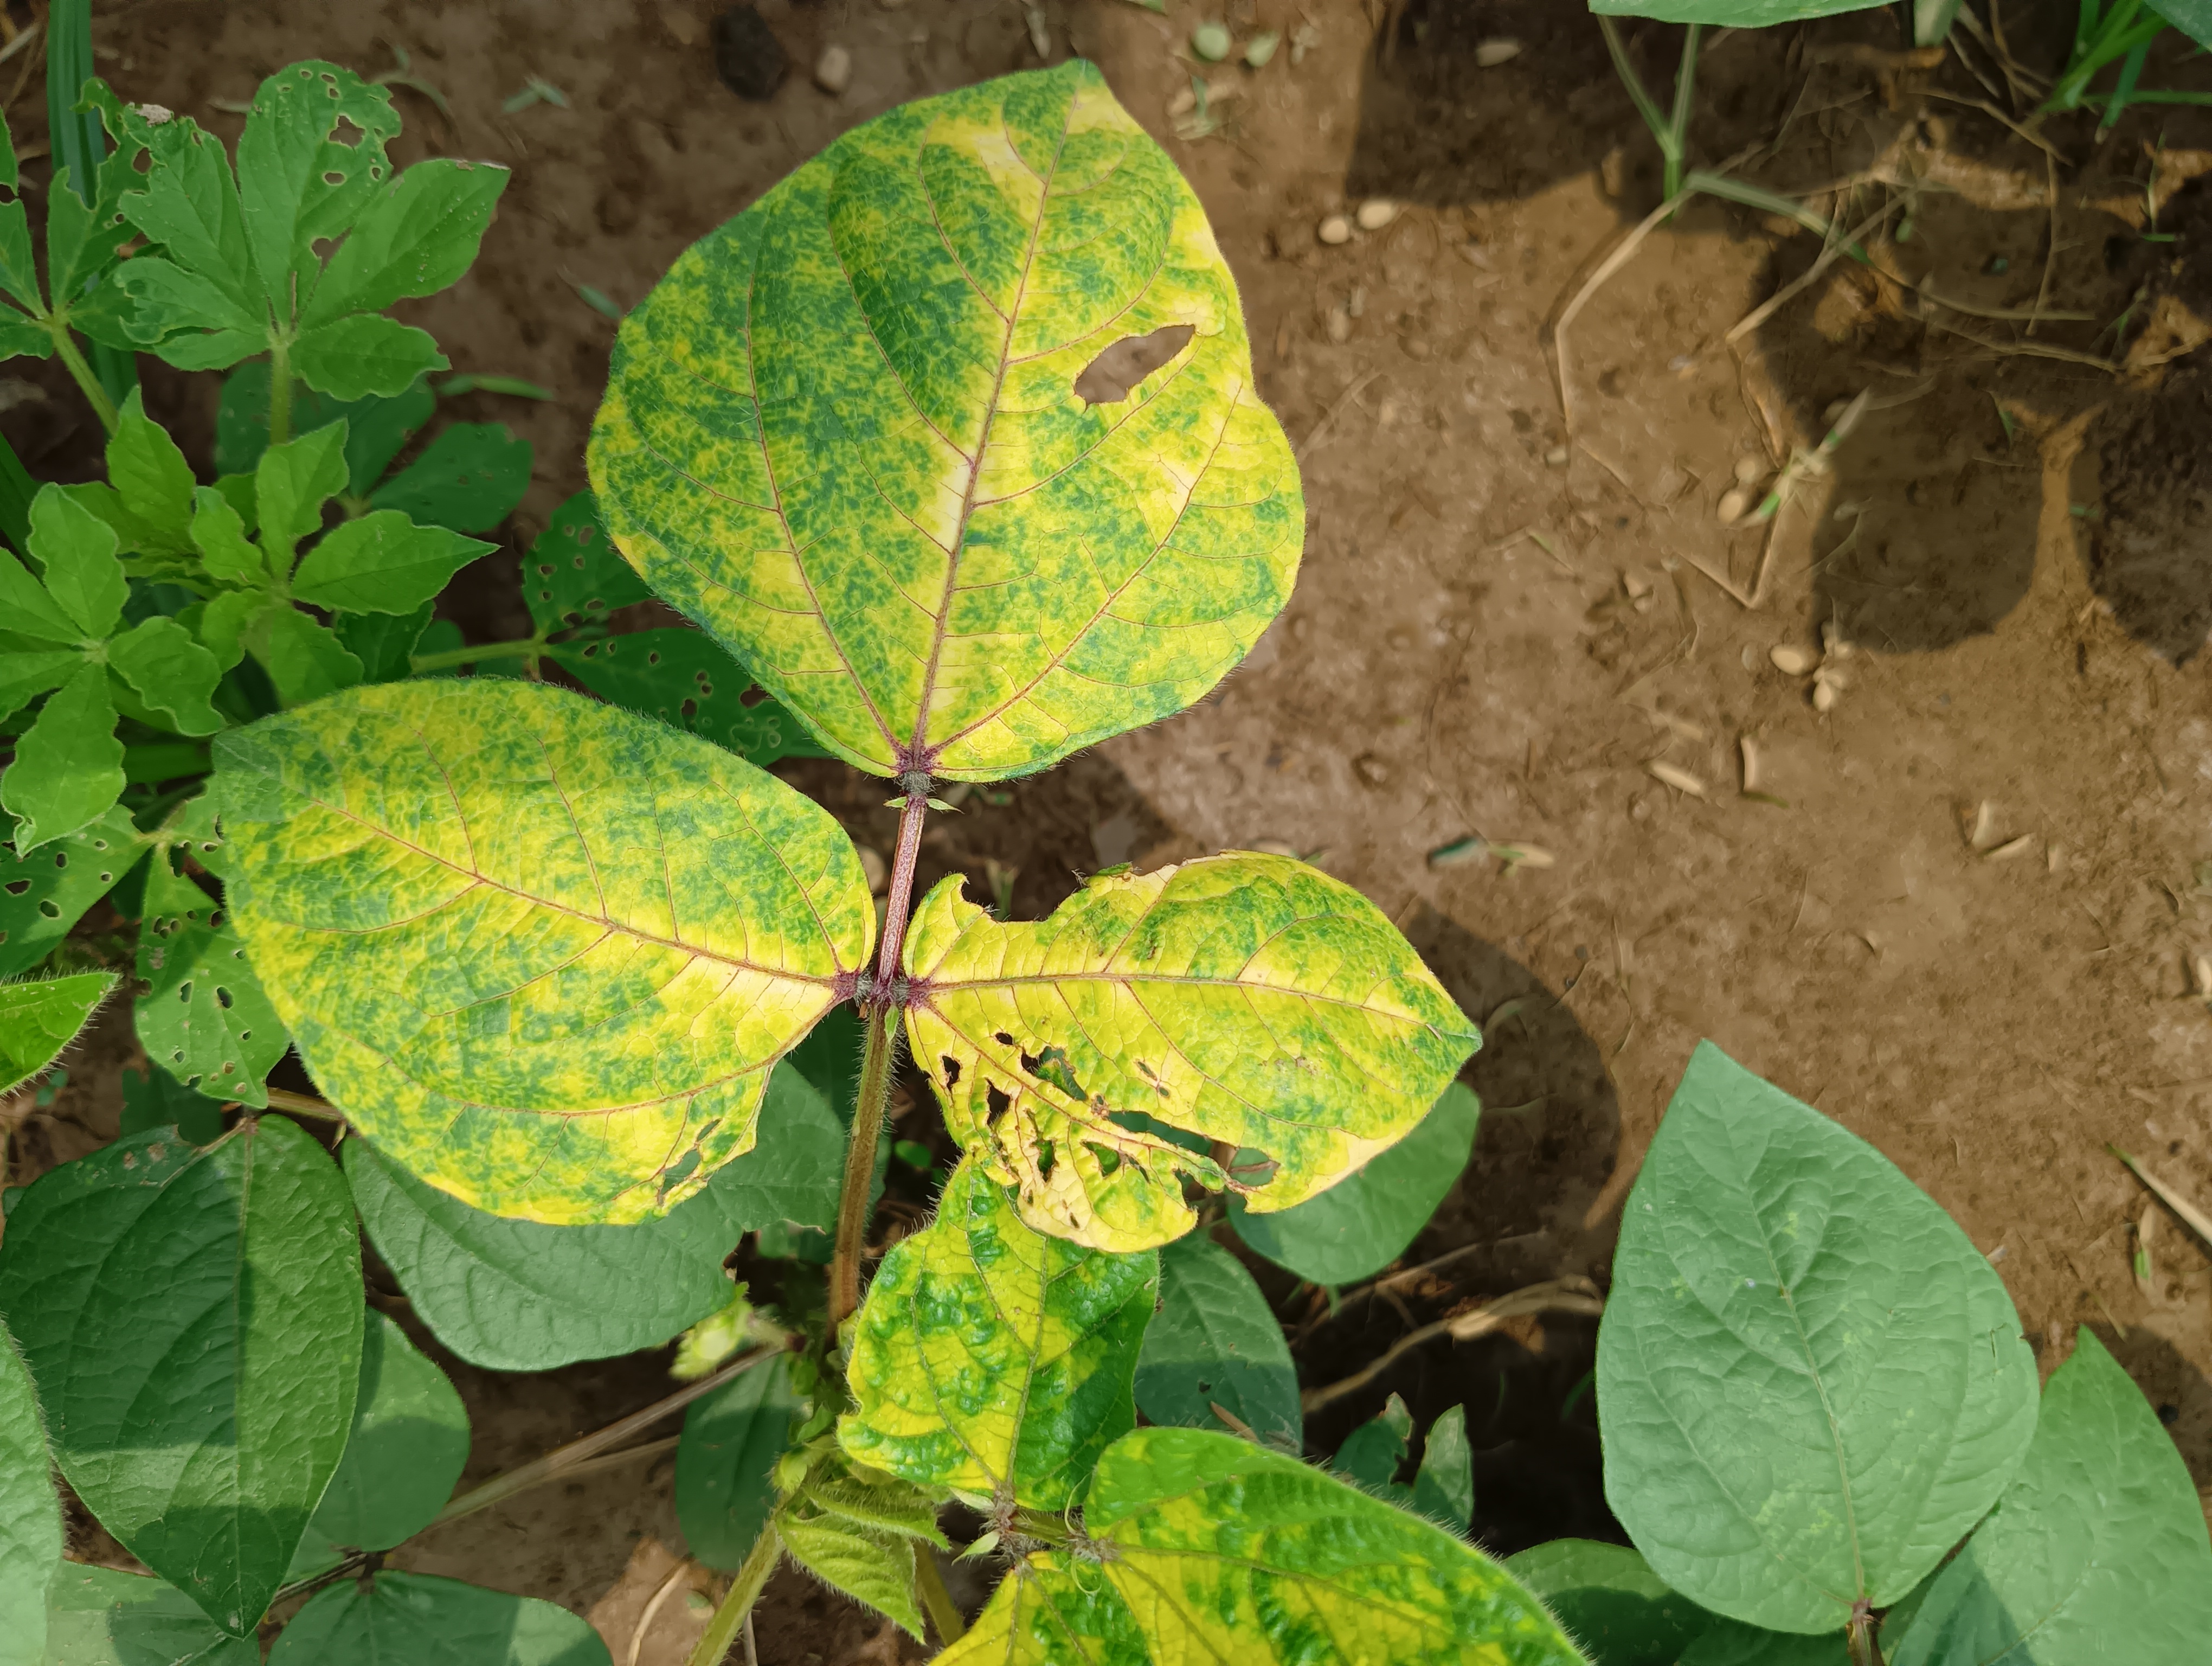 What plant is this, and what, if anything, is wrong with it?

mungbean, yellow mosaic
